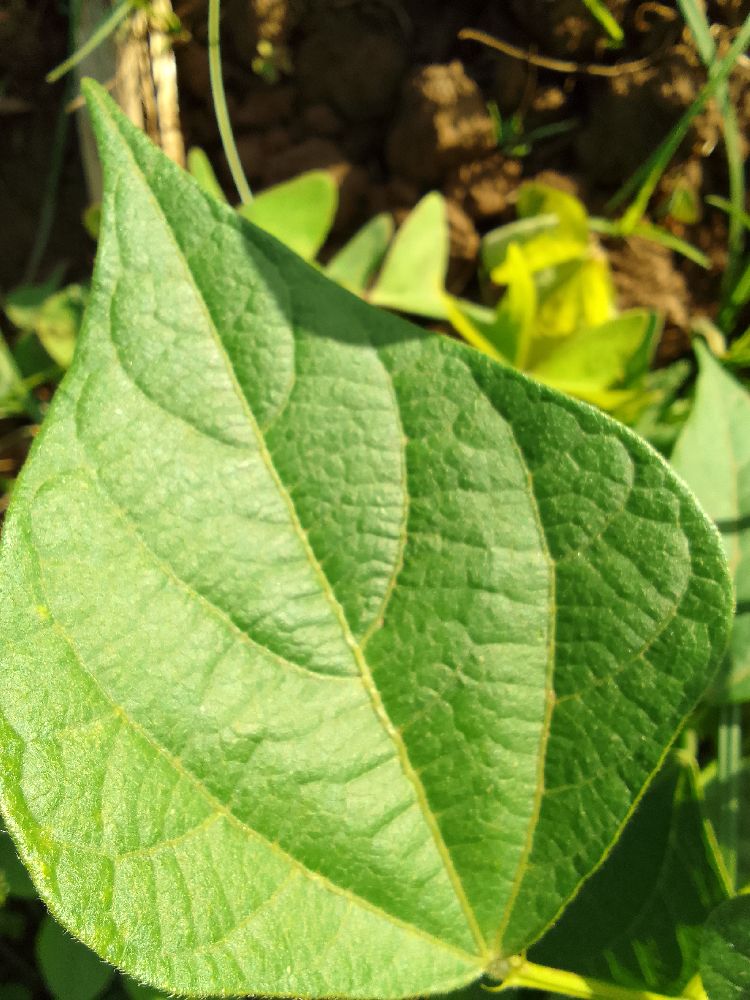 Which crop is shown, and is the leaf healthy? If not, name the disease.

common bean, healthy
